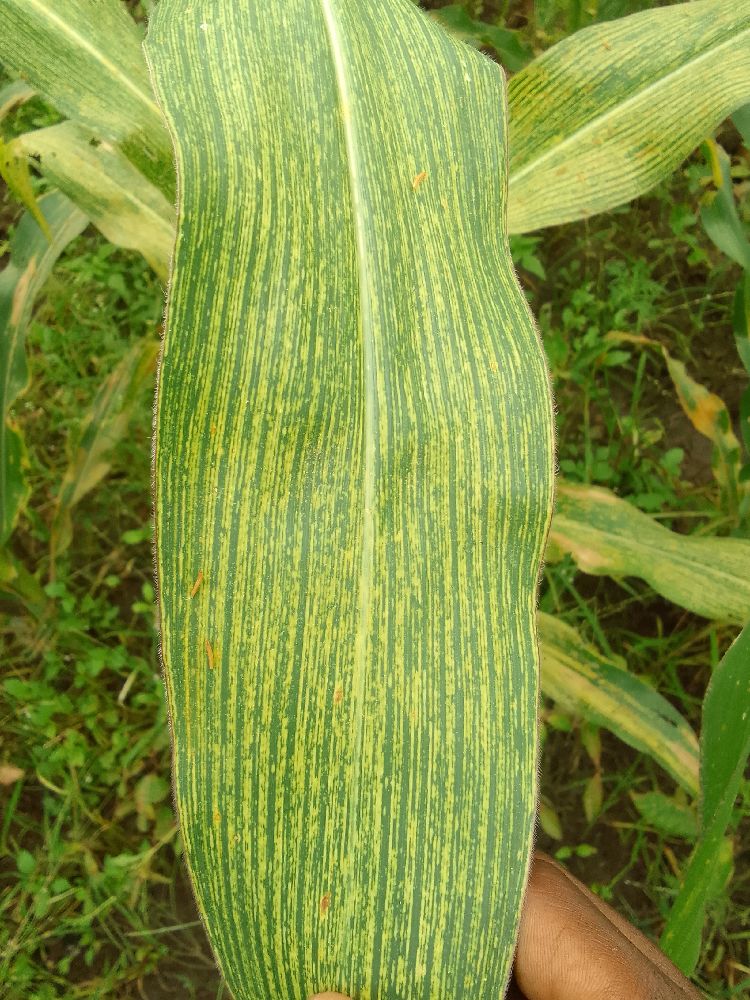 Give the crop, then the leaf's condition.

maize, maize streak virus
